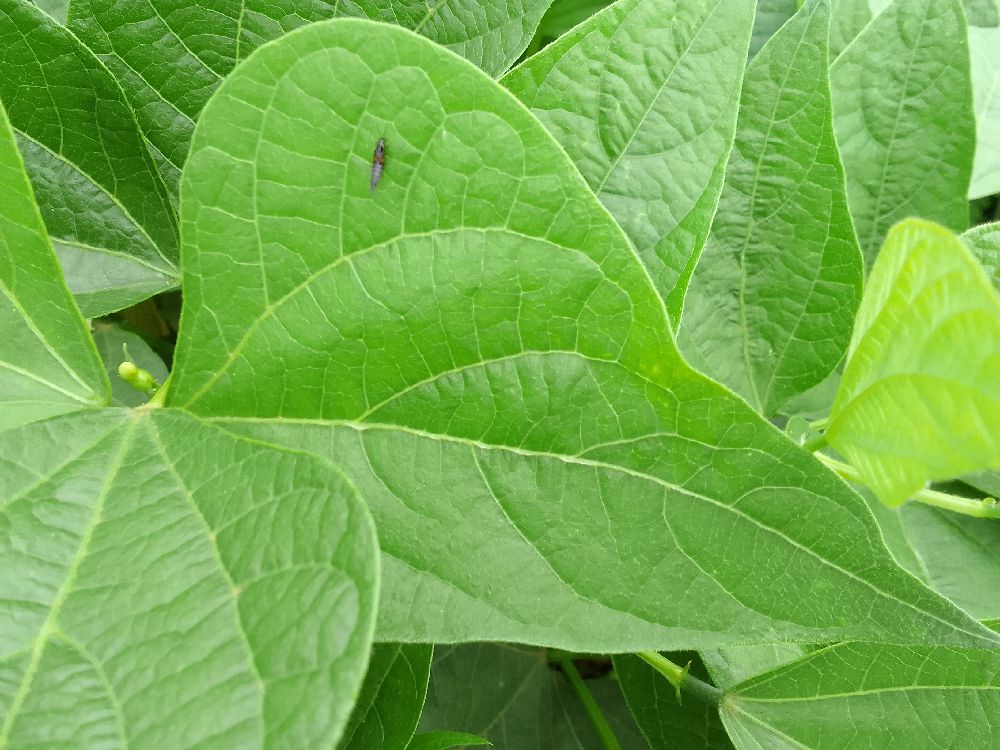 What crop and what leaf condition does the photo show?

common bean, healthy
